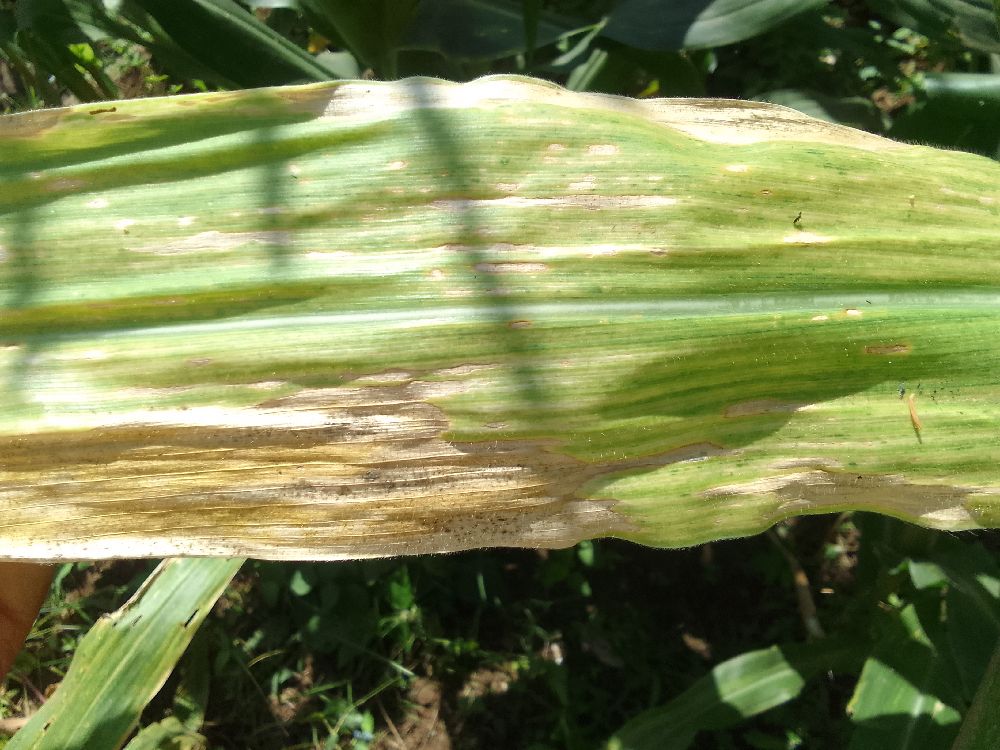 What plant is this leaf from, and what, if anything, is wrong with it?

maize, maize lethal necrosis
